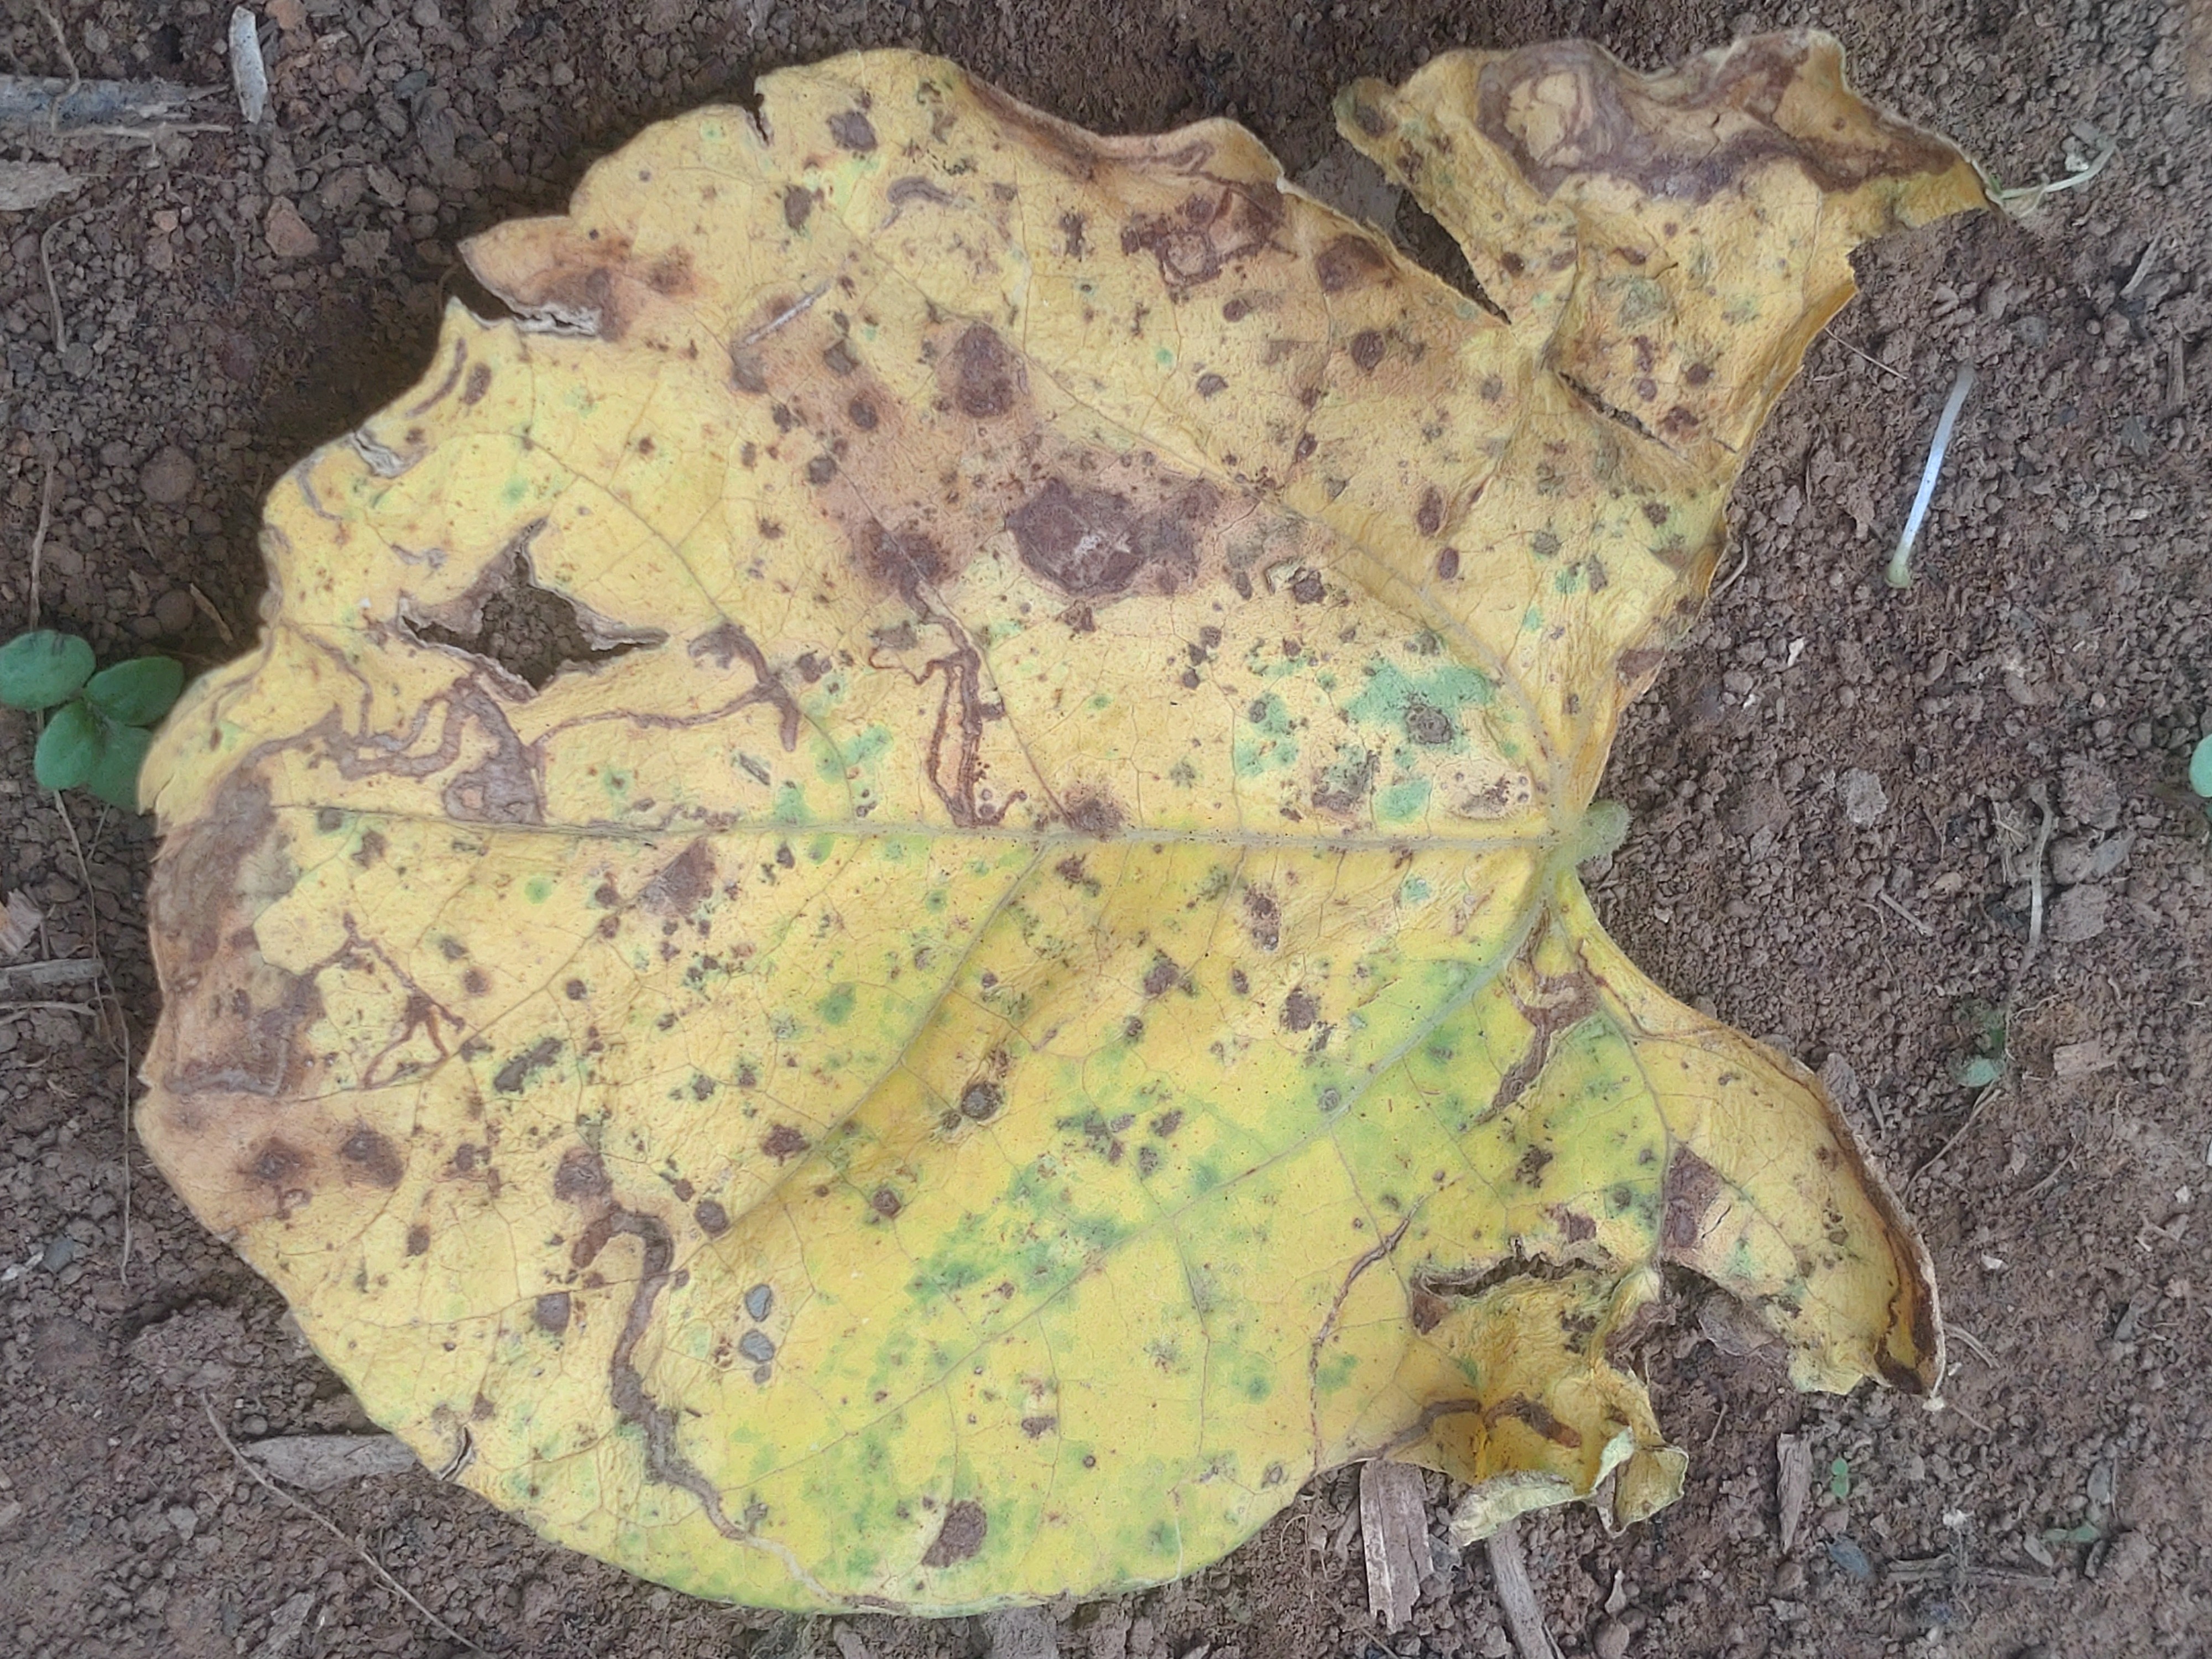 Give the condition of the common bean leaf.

anthracnose
